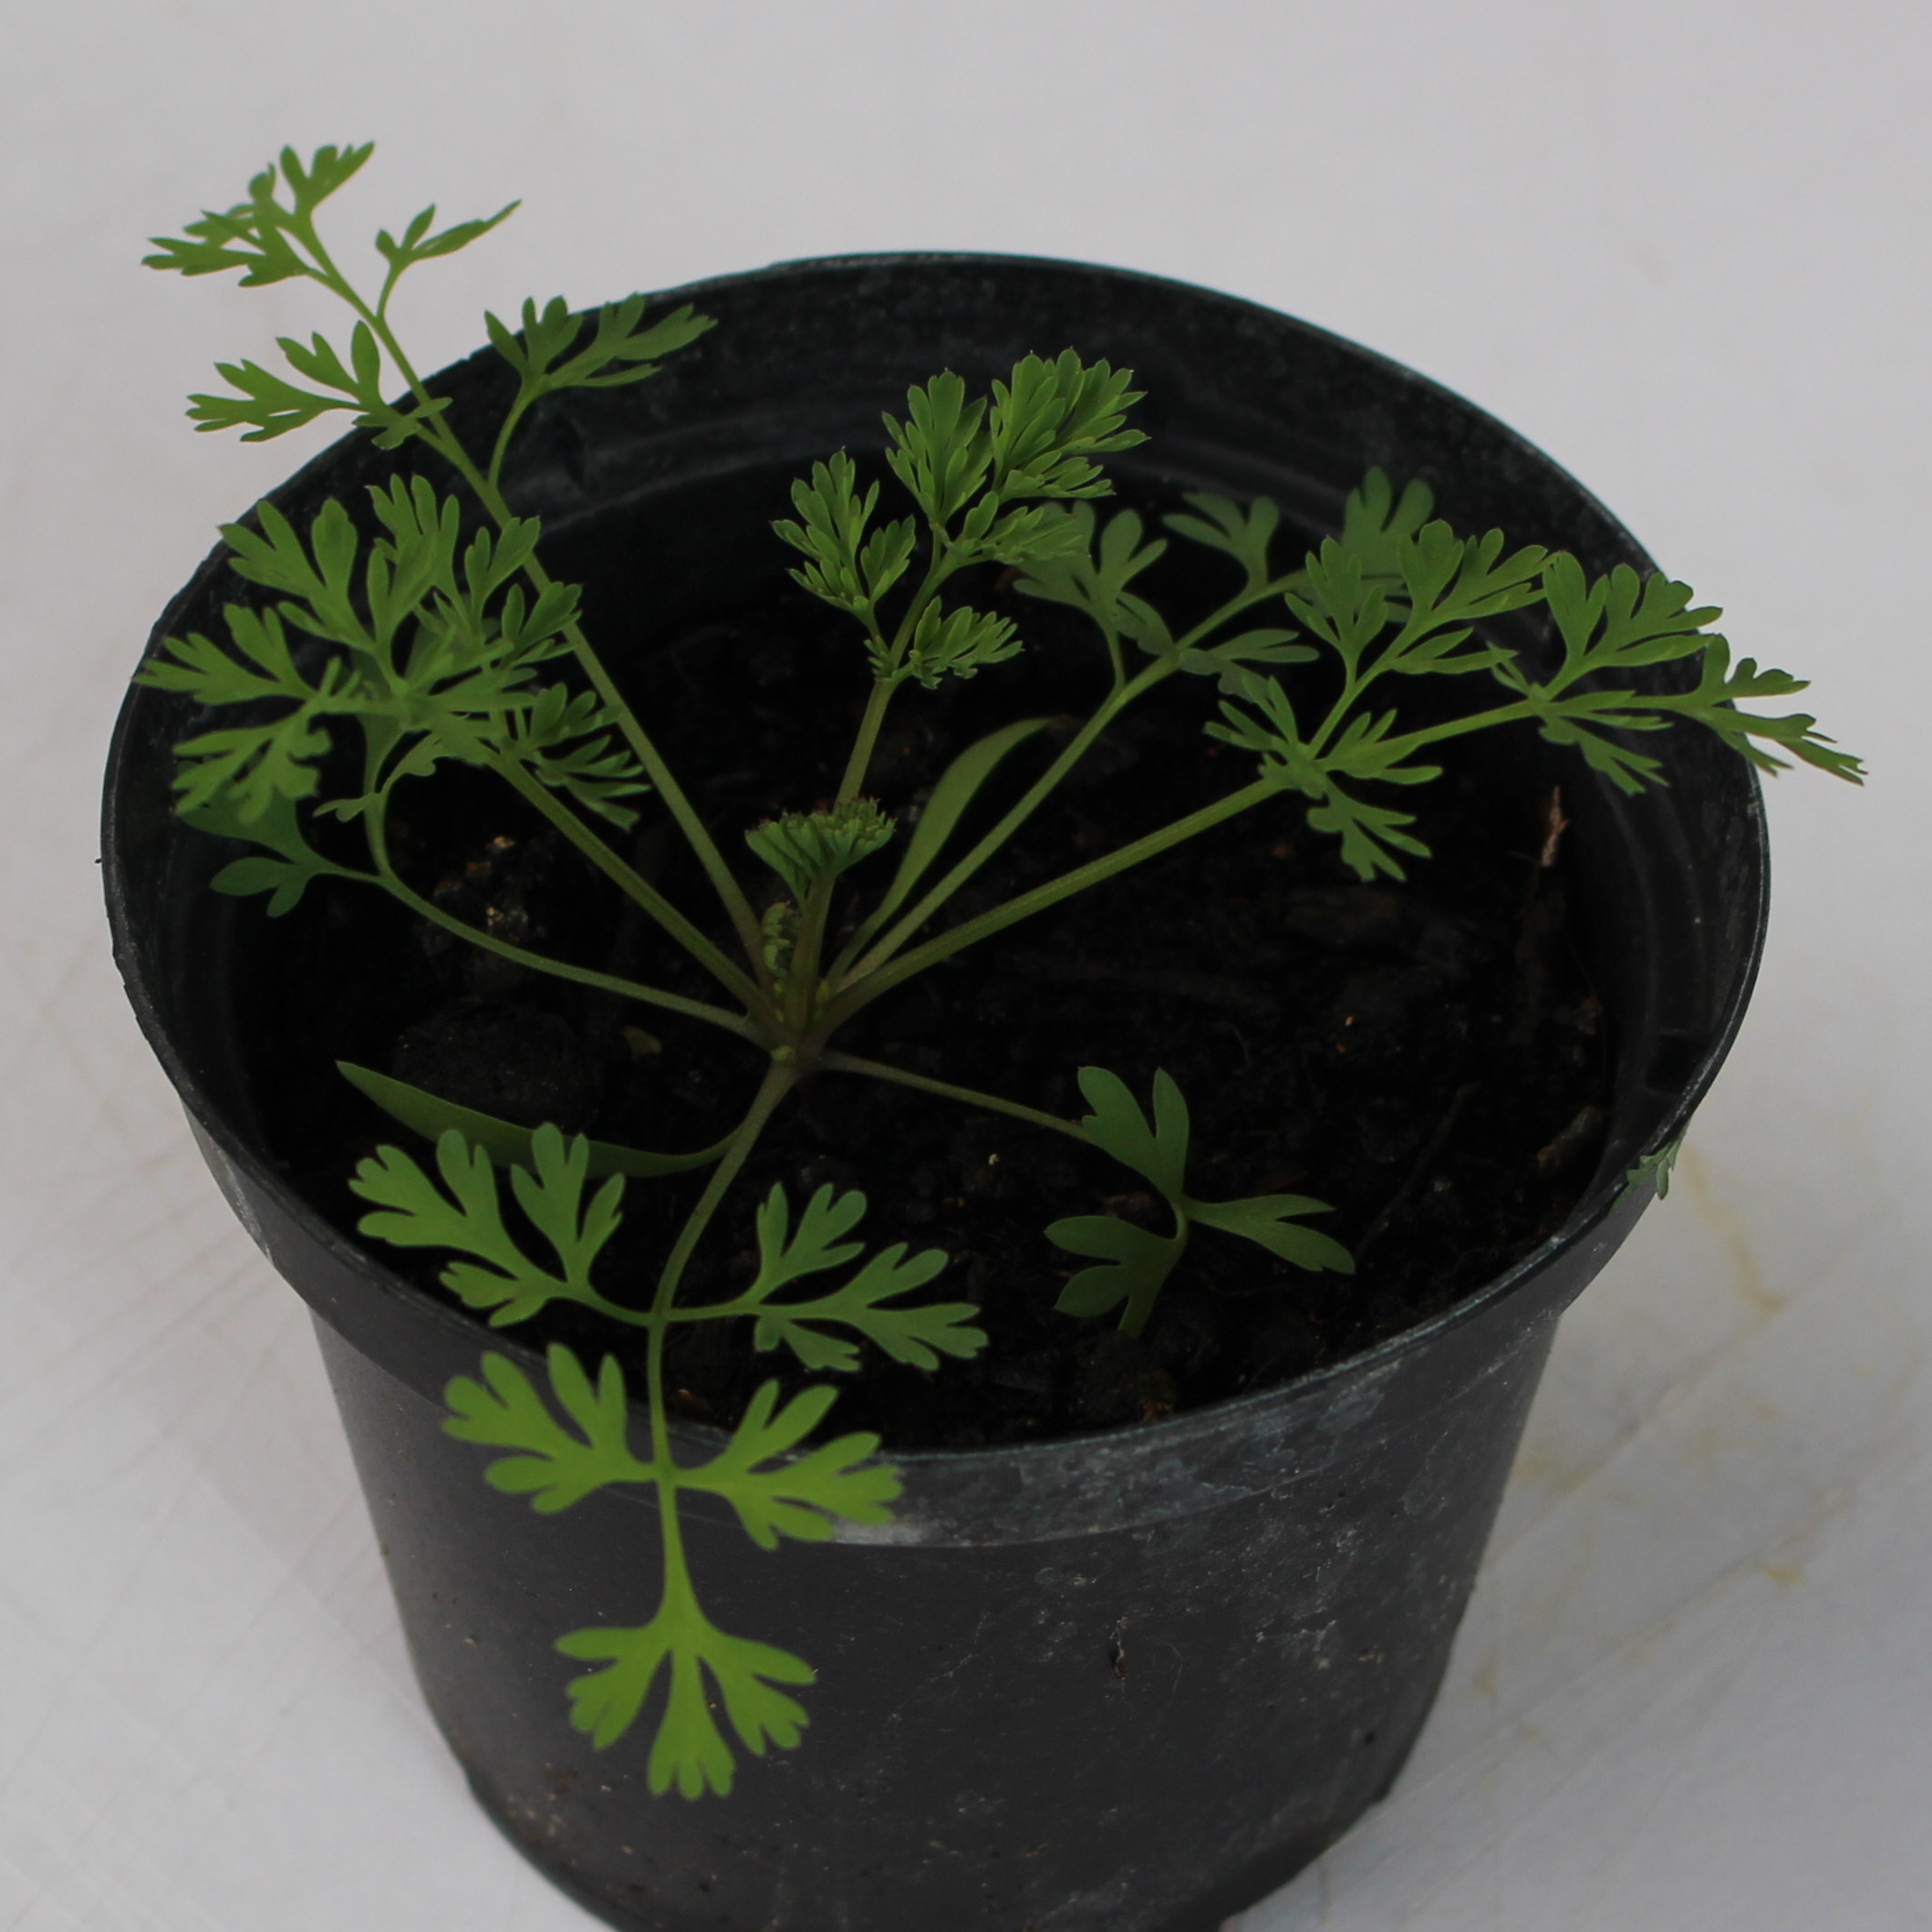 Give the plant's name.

Fumaria officinalis
